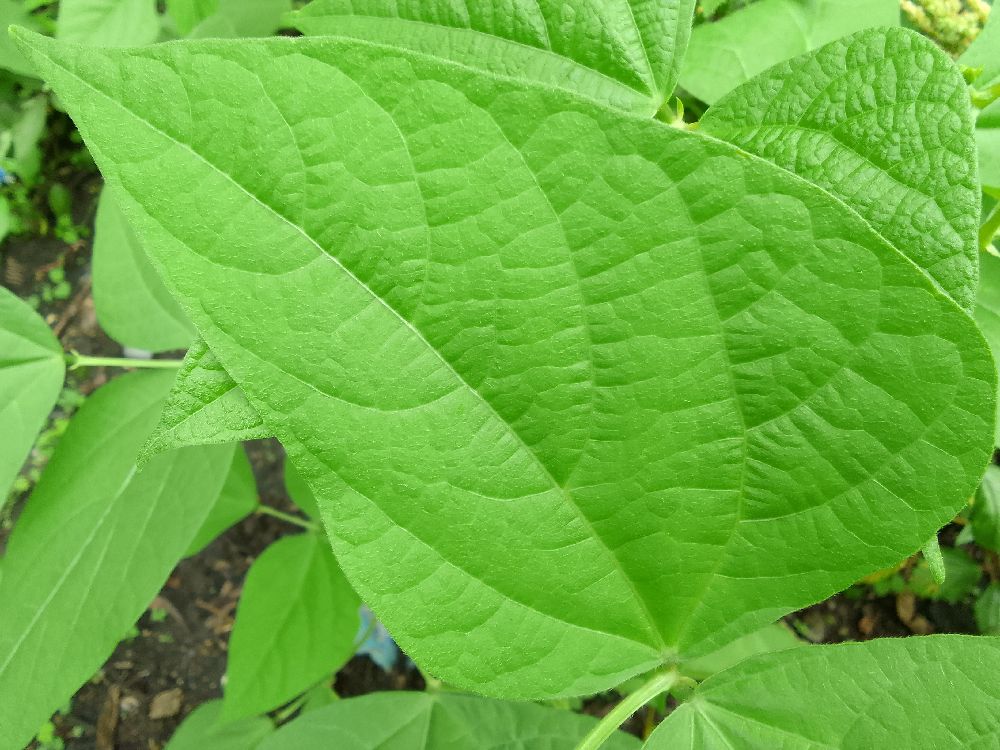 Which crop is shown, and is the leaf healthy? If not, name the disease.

common bean, healthy
